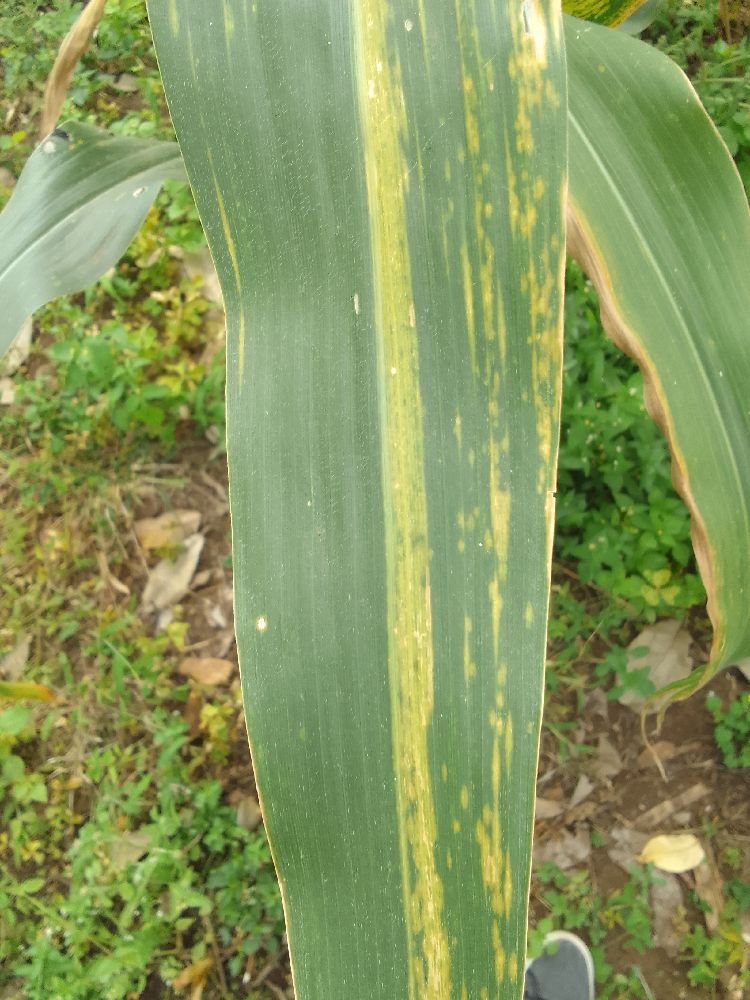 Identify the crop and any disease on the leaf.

maize, maize lethal necrosis
